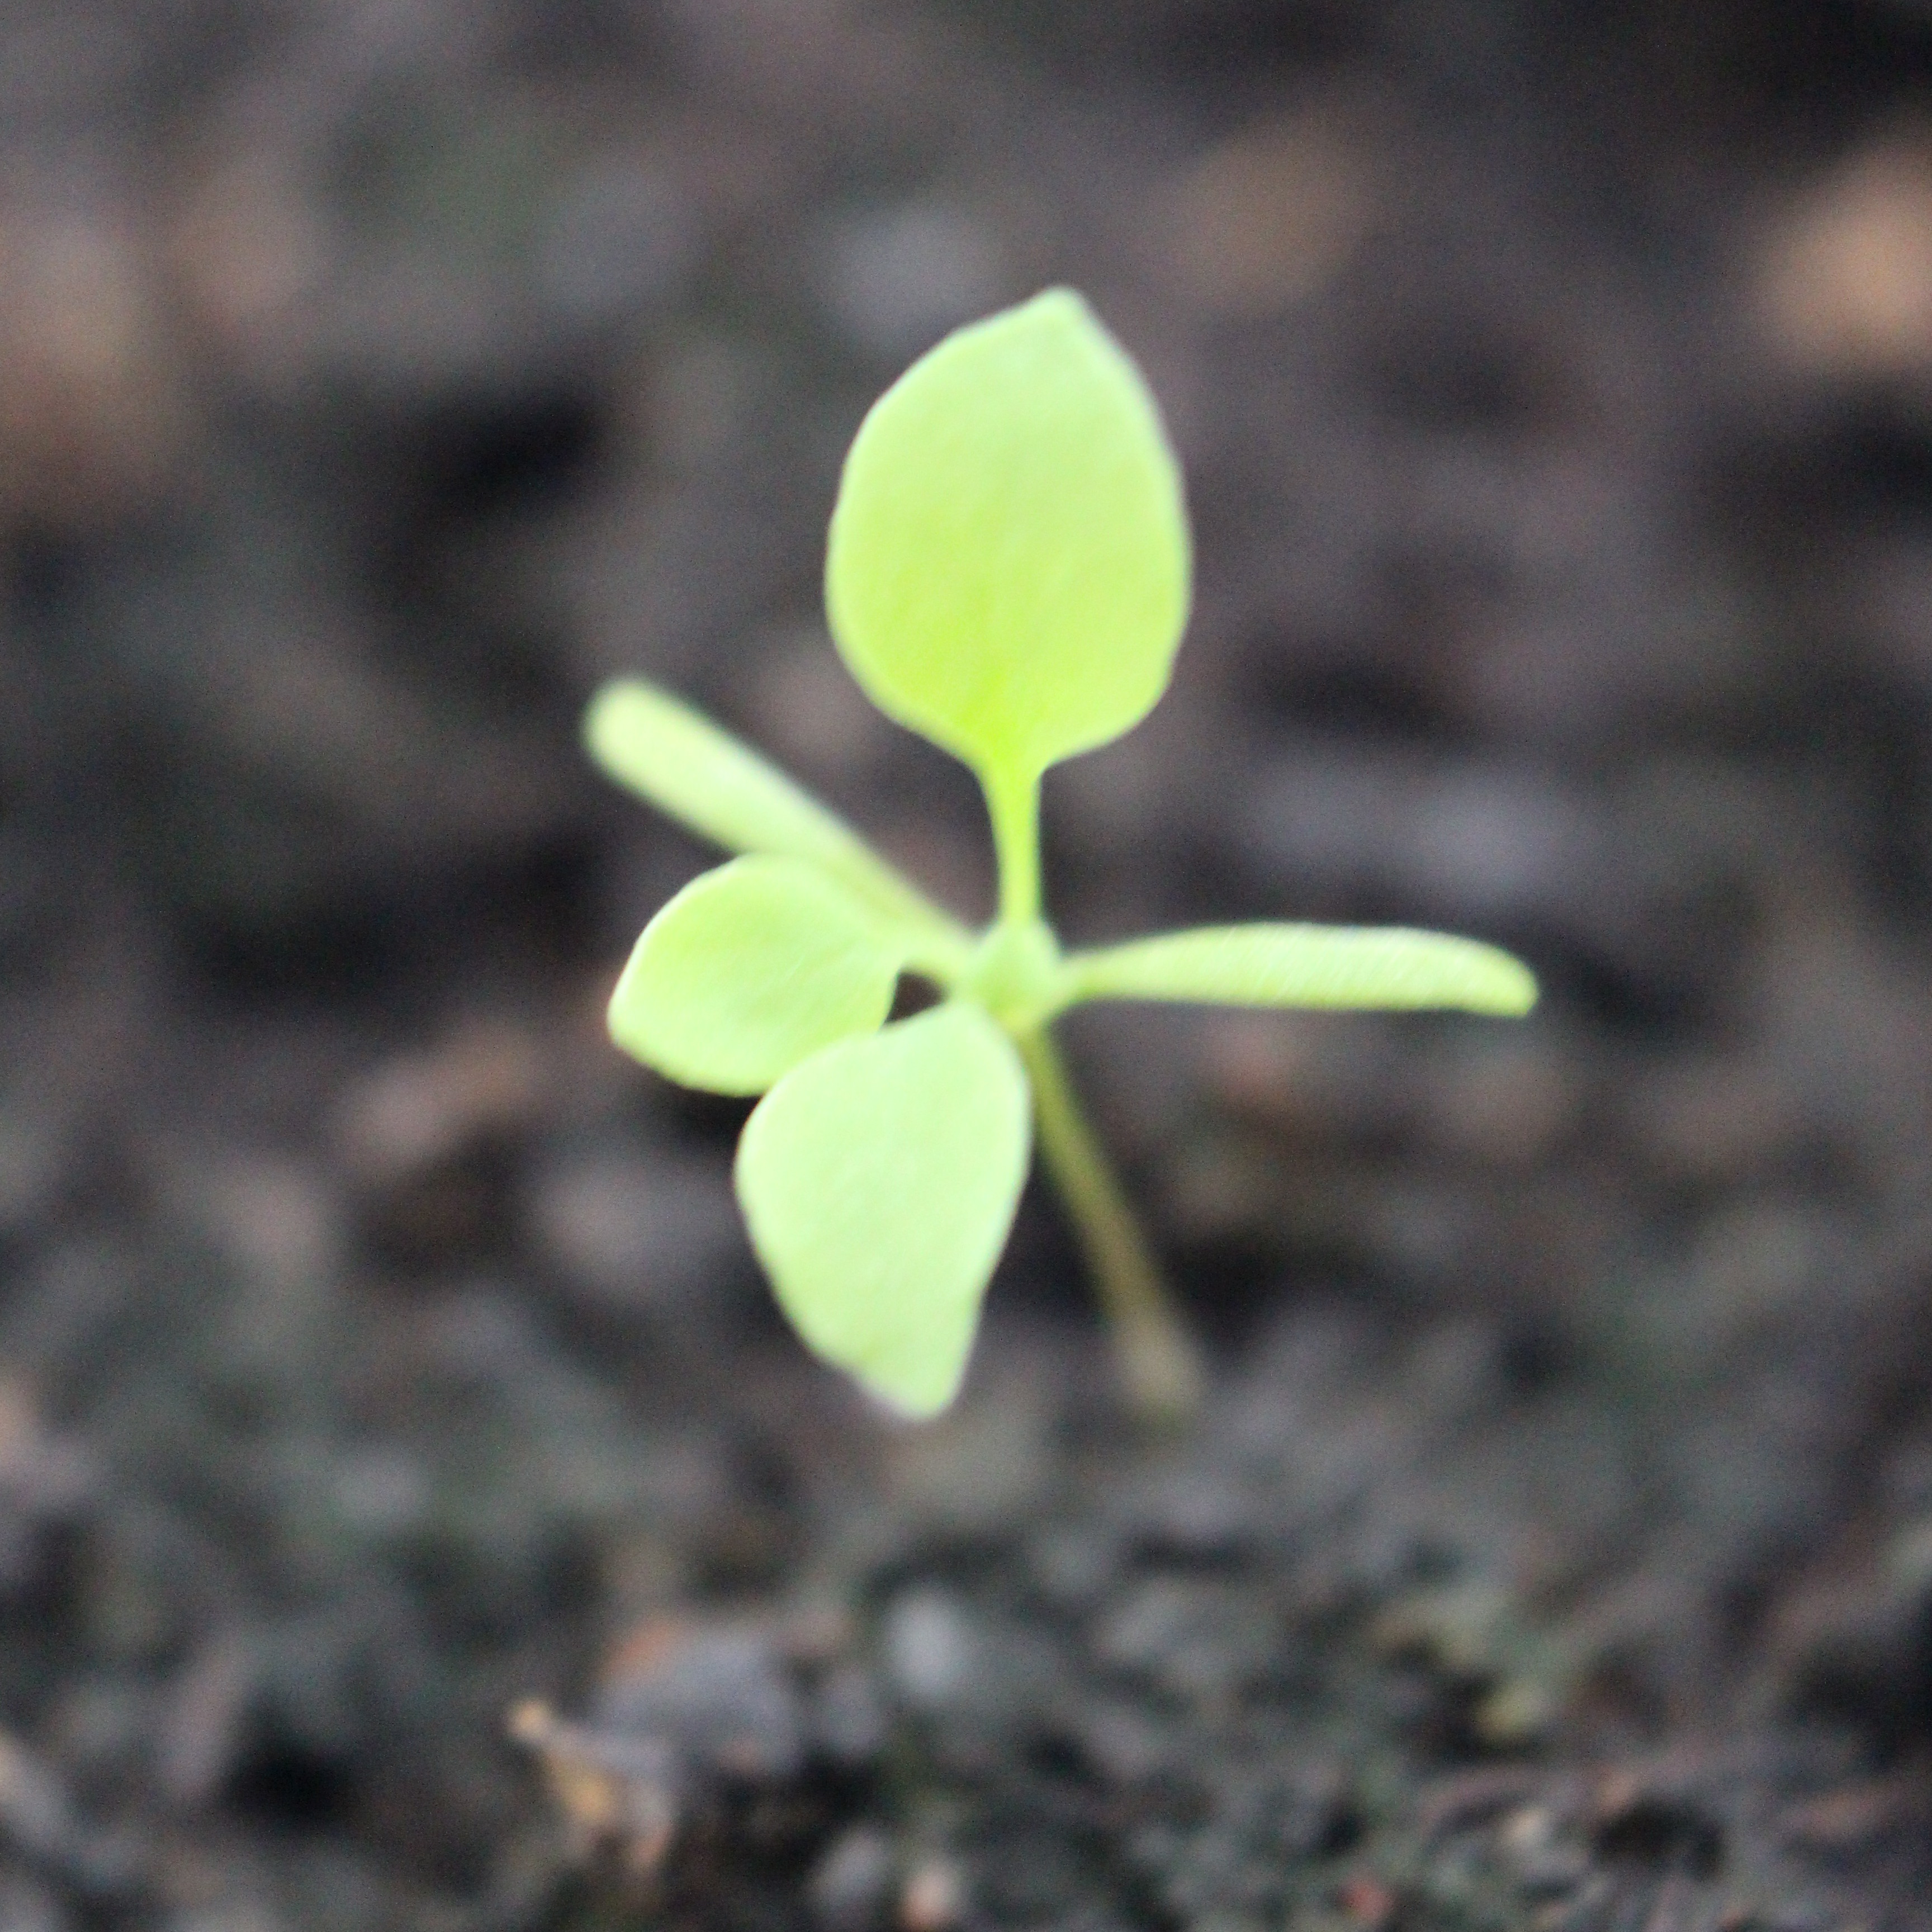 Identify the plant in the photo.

Papaver rhoeas
